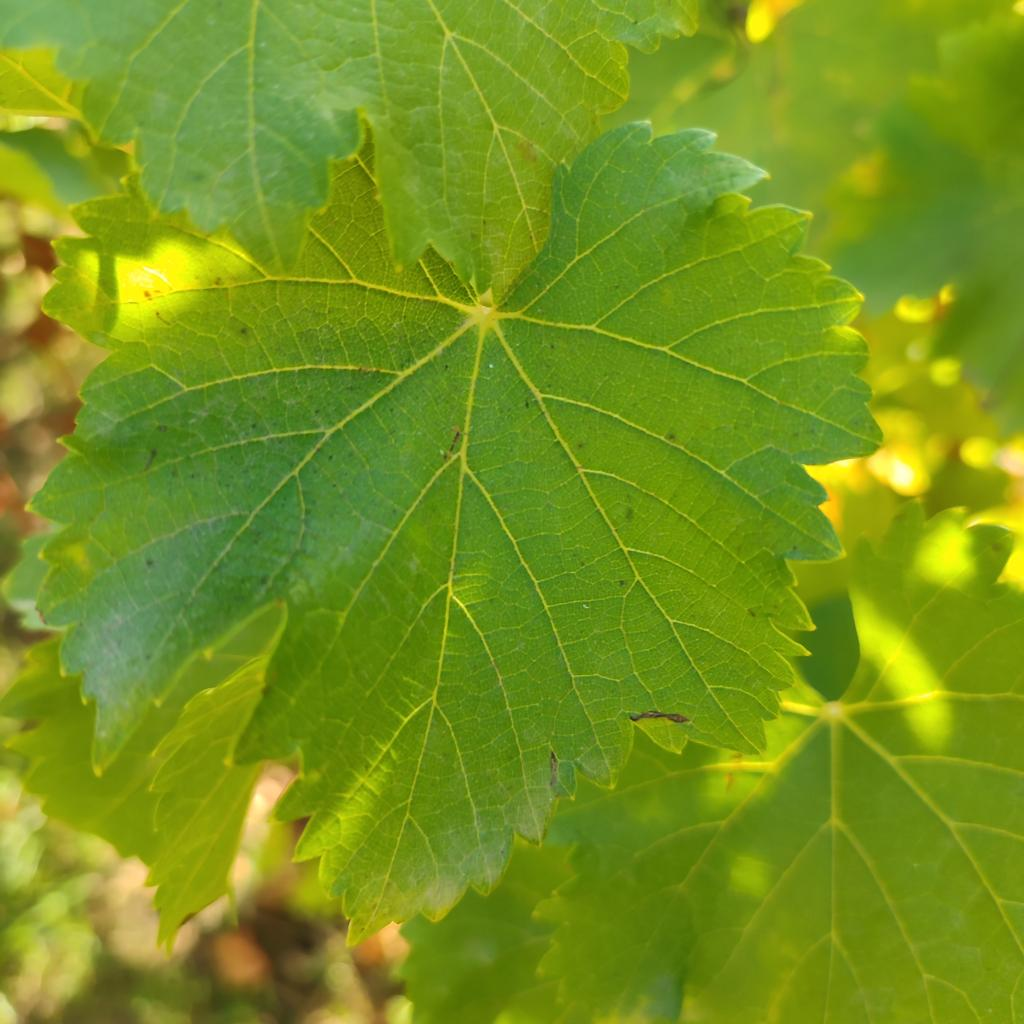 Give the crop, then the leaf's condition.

grapevine, powdery mildew
